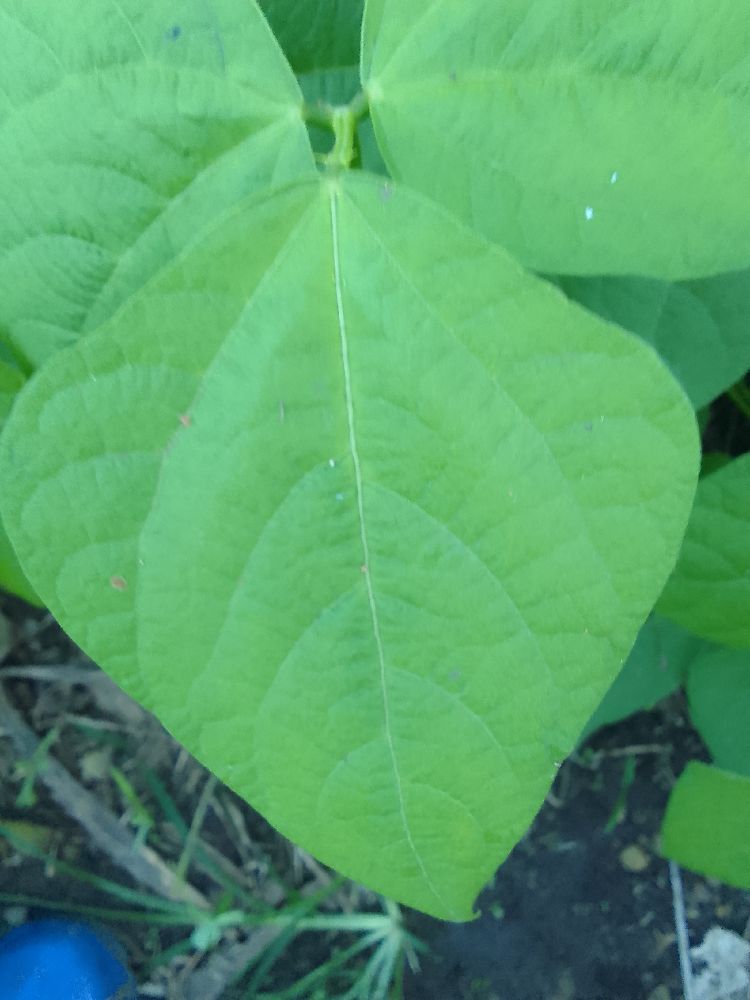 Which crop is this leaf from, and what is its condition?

common bean, healthy
